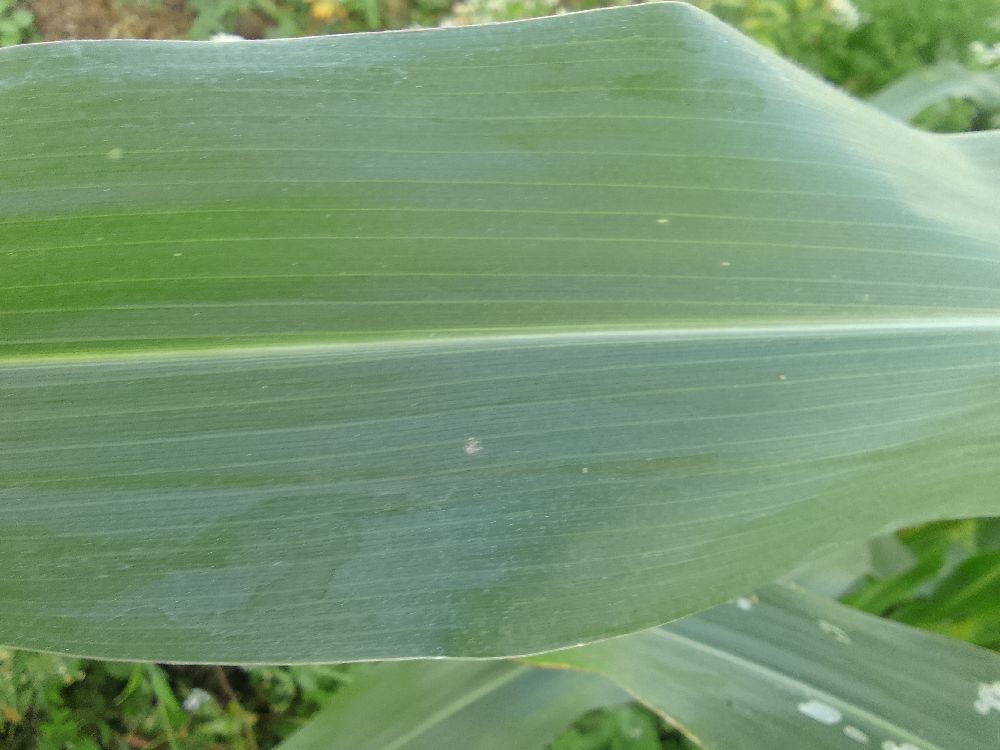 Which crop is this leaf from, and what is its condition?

maize, healthy
